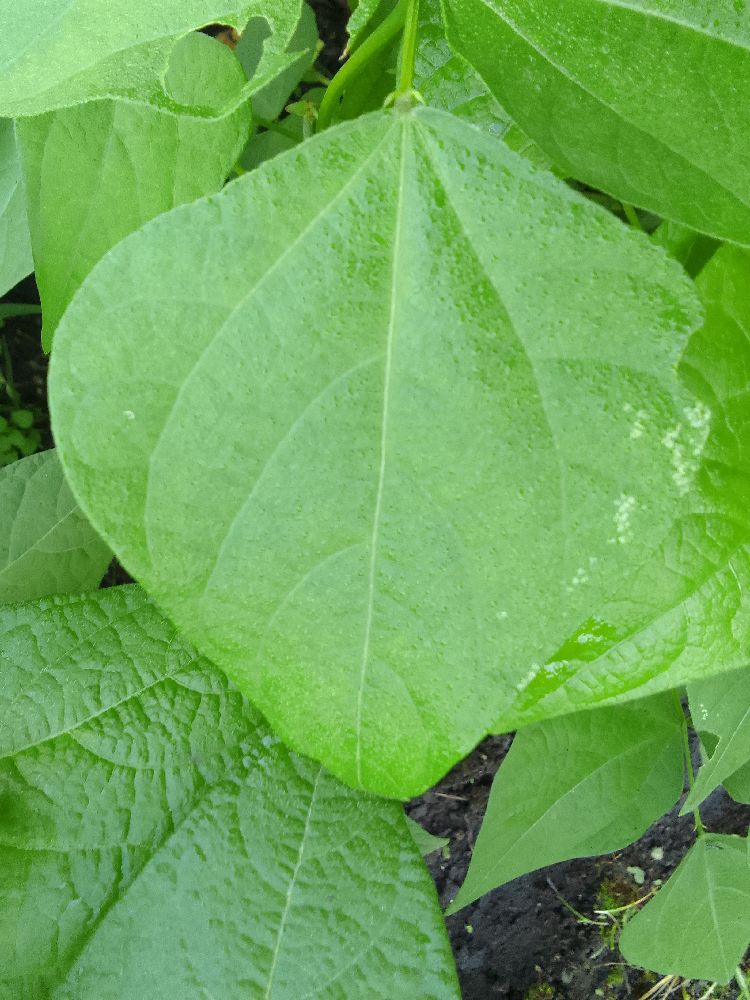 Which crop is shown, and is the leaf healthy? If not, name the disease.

common bean, healthy
